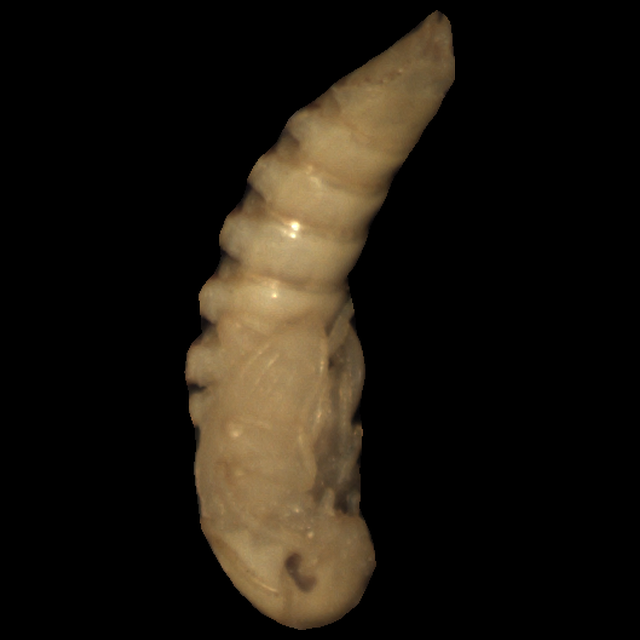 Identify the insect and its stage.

mealworm pupa
